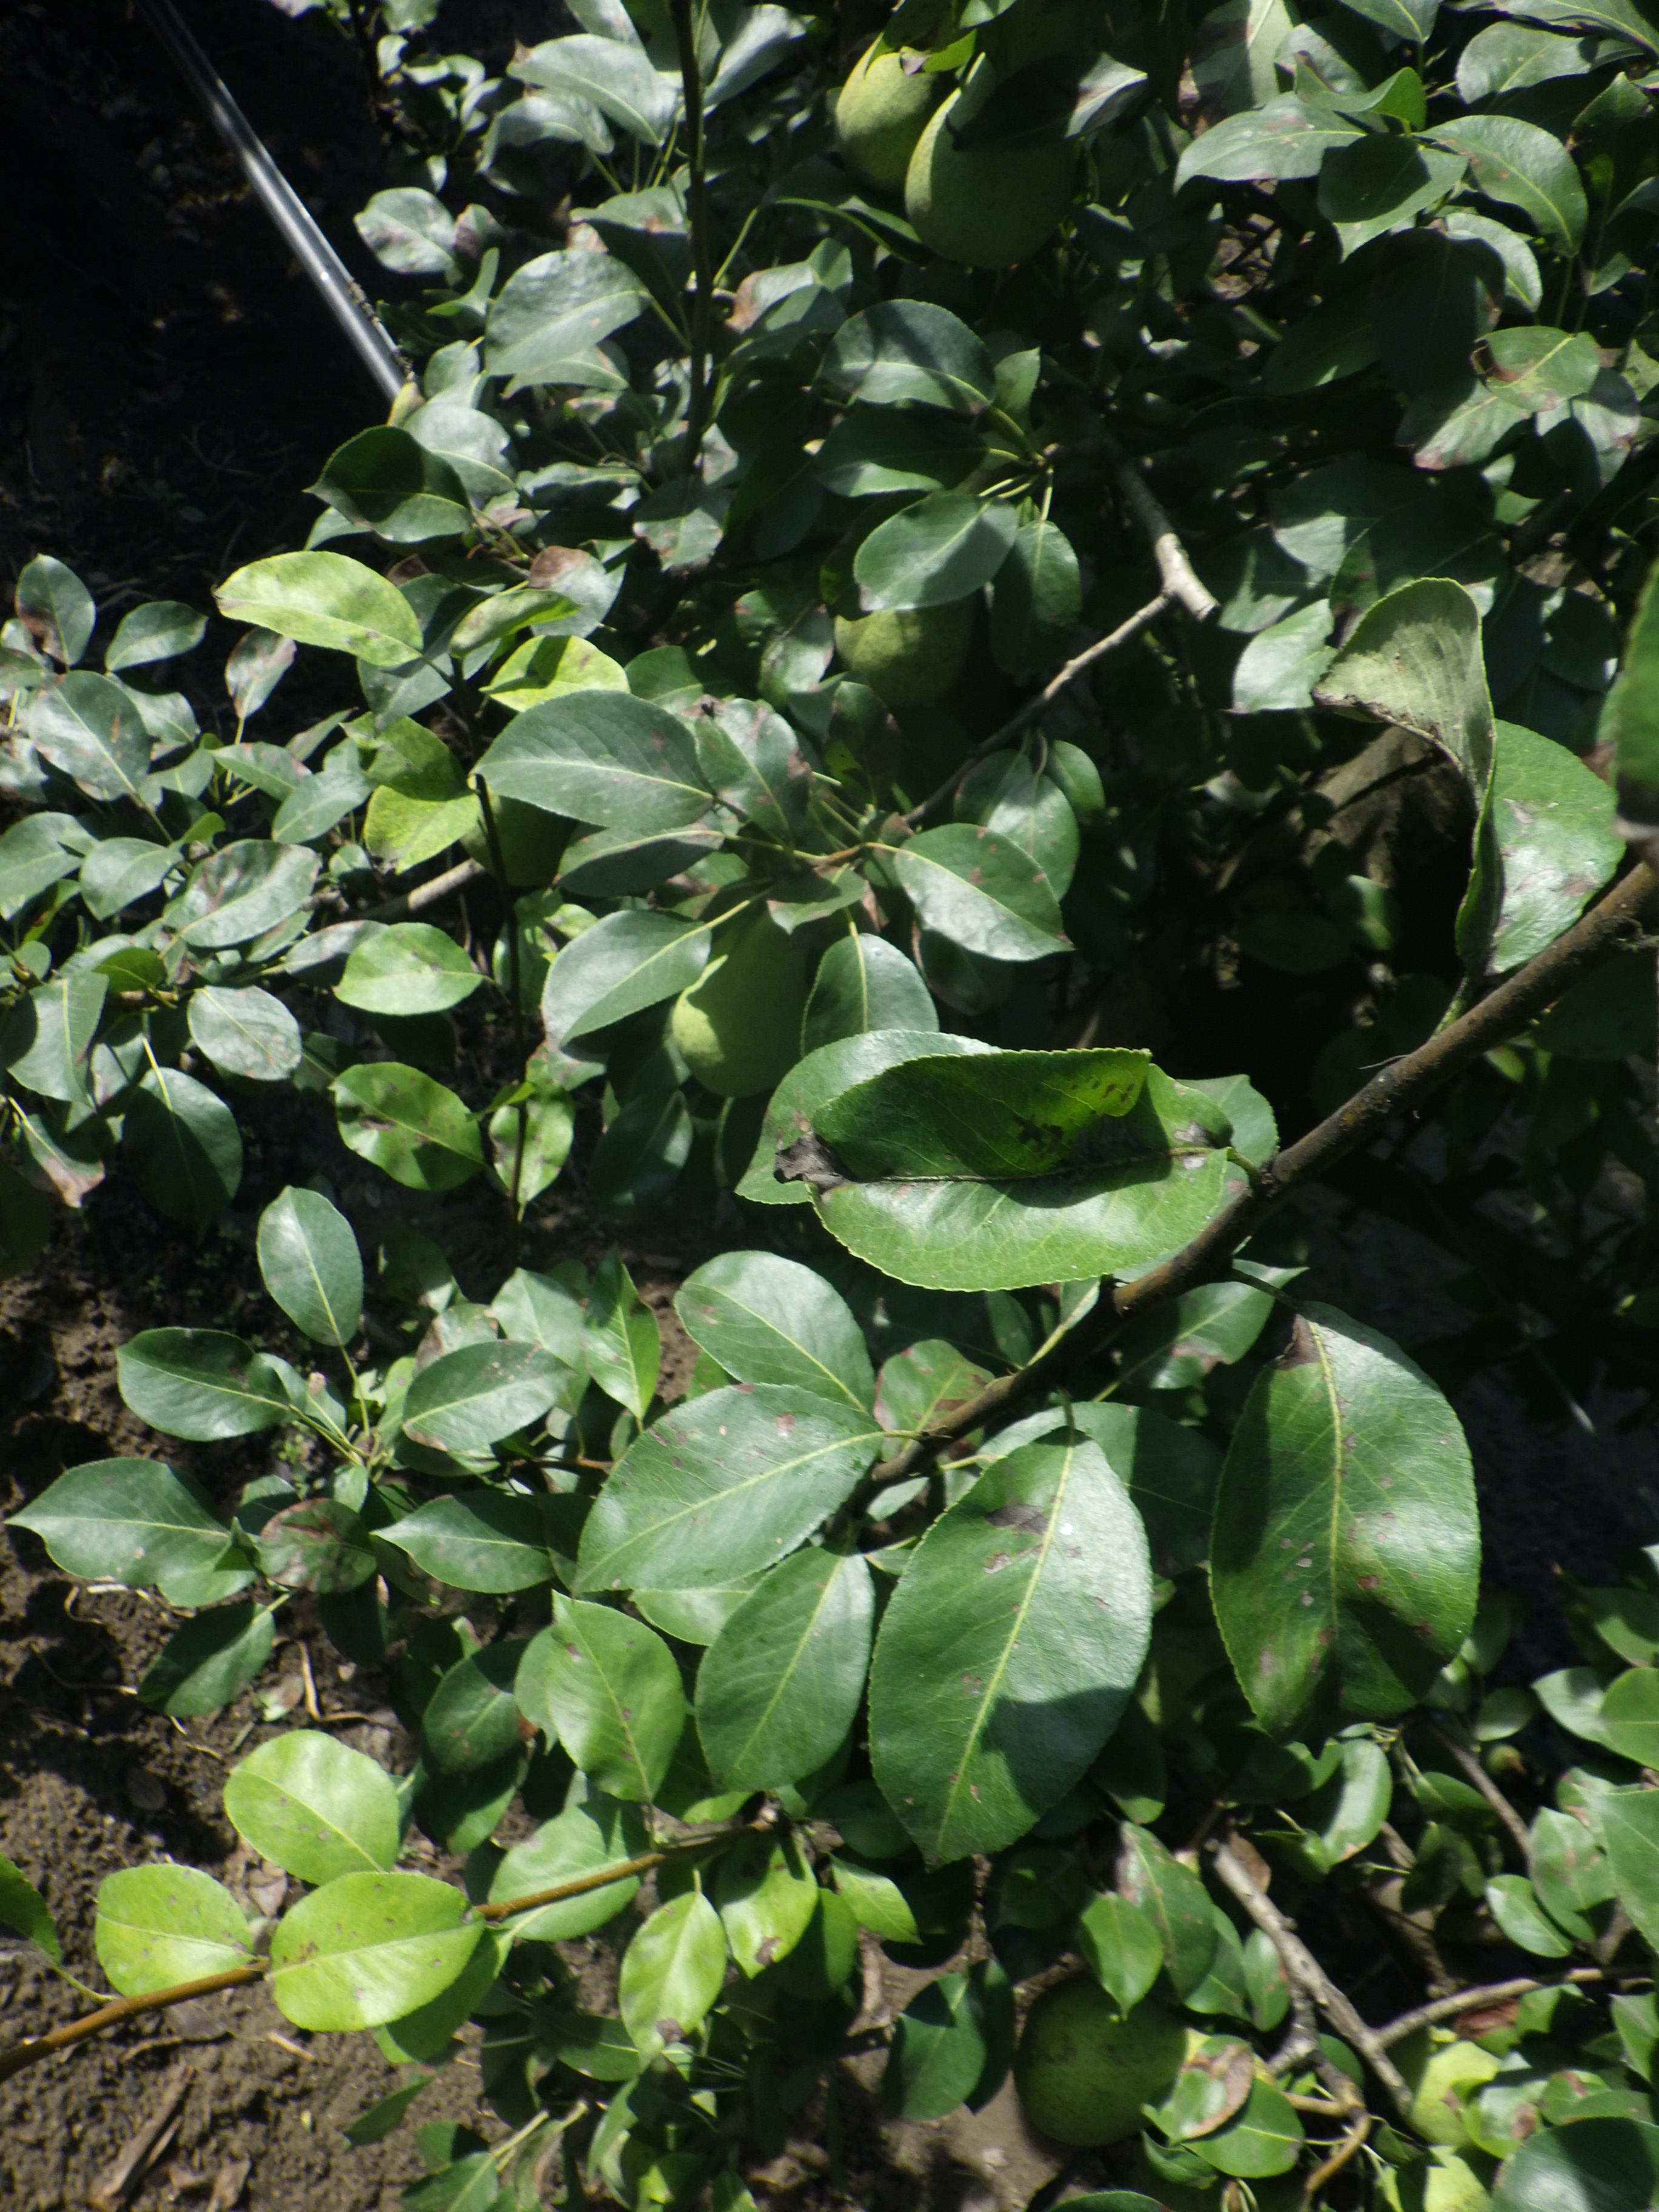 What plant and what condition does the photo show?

pear, black spot, chemical damage
